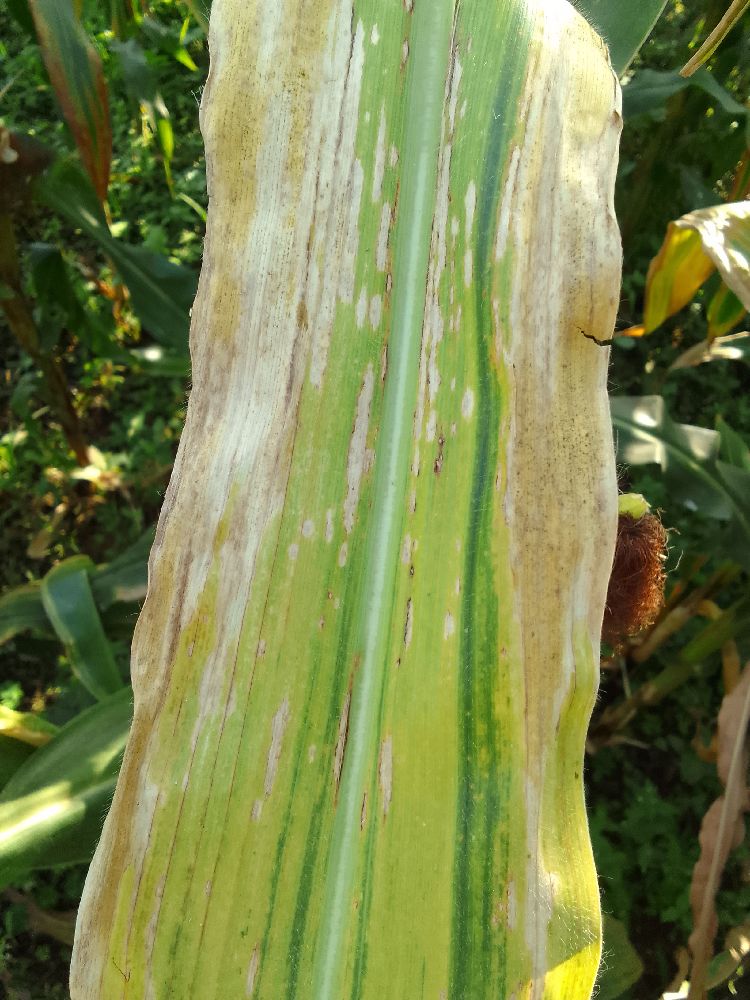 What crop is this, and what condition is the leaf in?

maize, maize lethal necrosis
